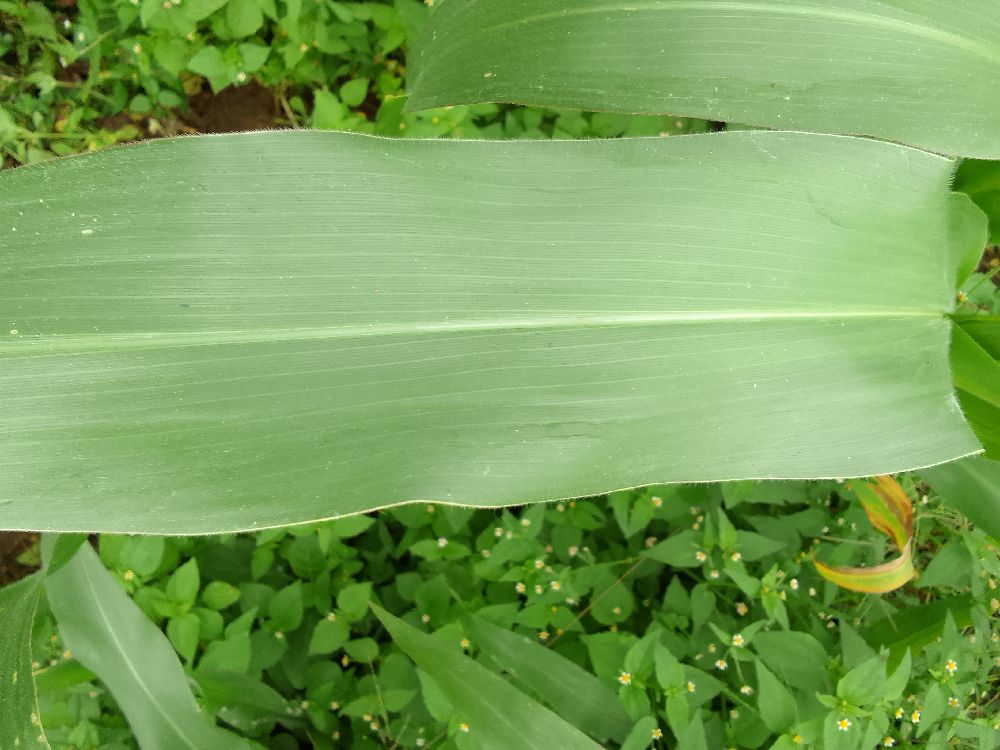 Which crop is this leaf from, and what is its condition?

maize, healthy
